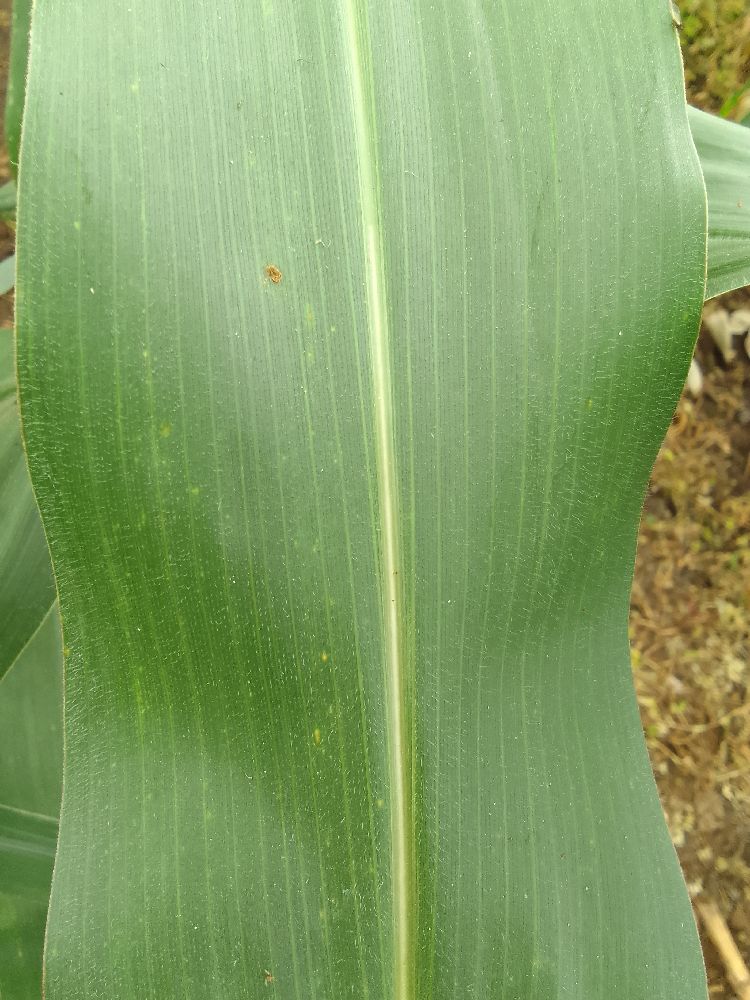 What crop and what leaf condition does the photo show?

maize, healthy
